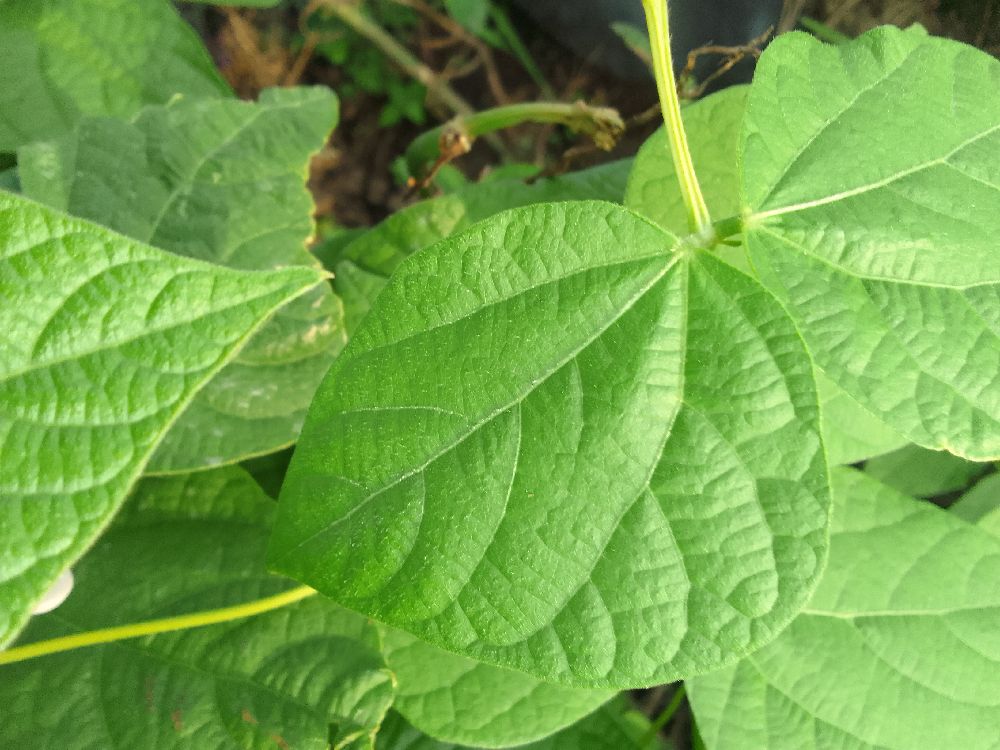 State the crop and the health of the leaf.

common bean, healthy
